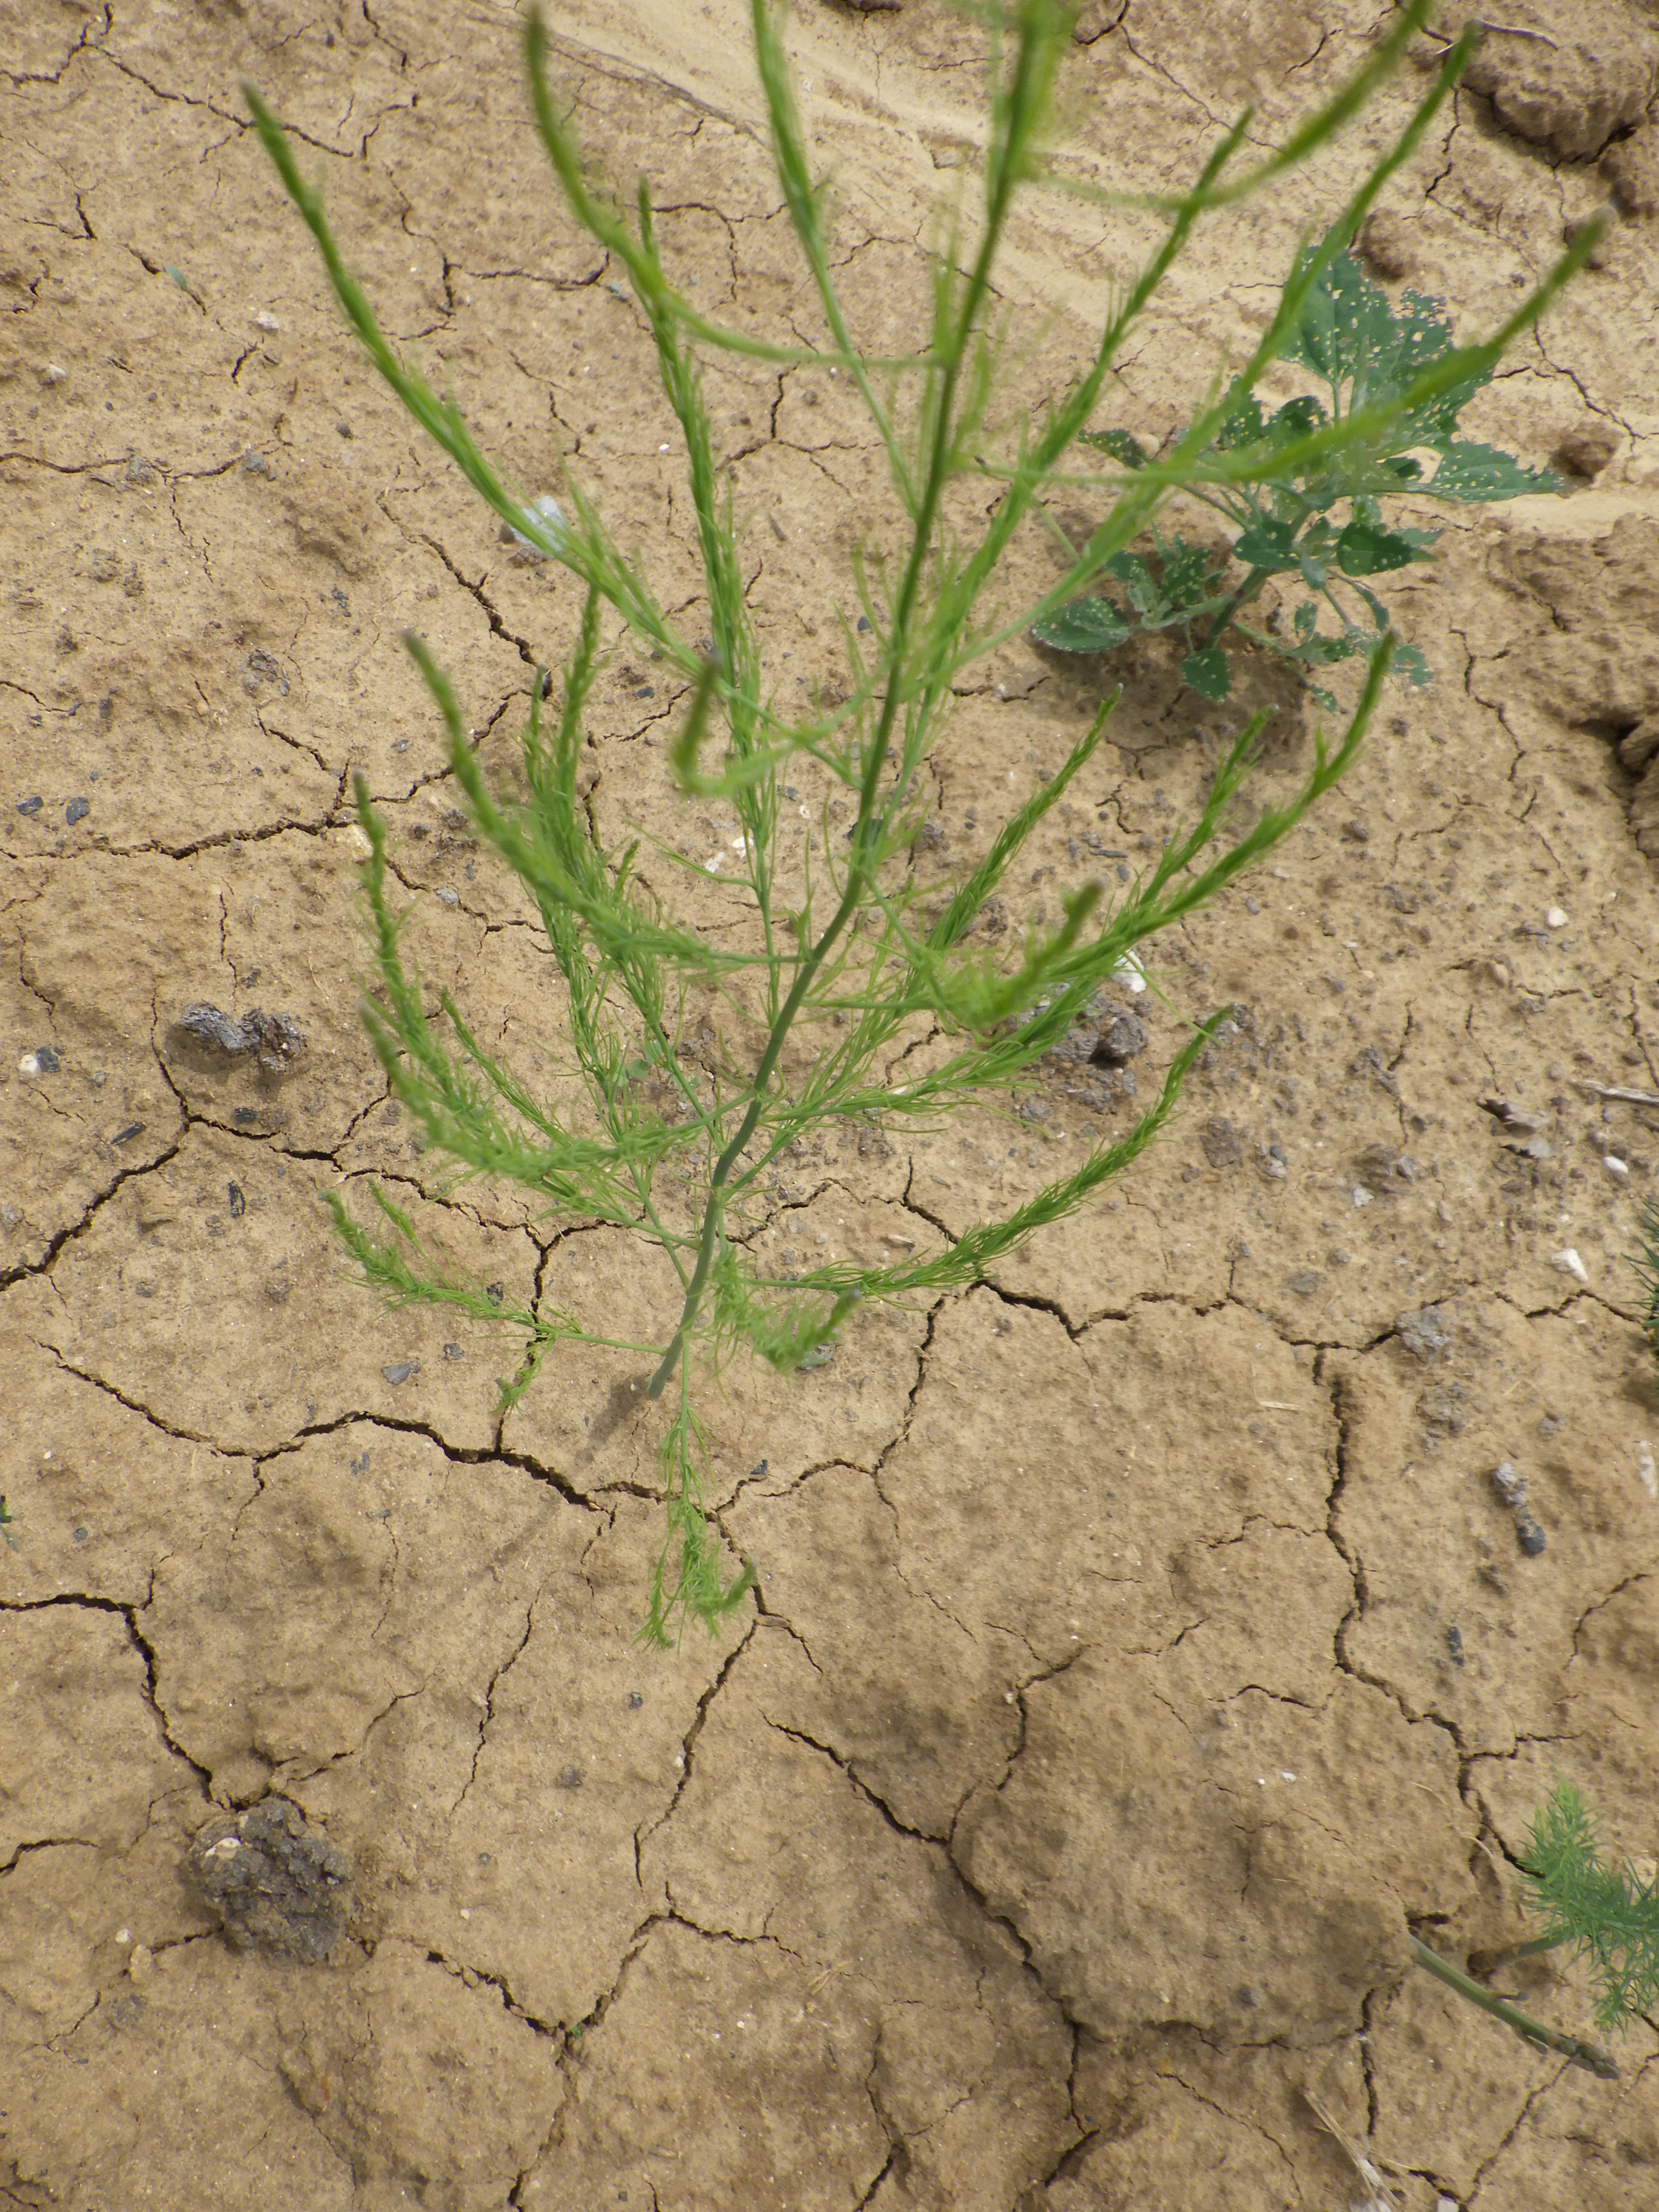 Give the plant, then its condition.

asparagus, healthy
